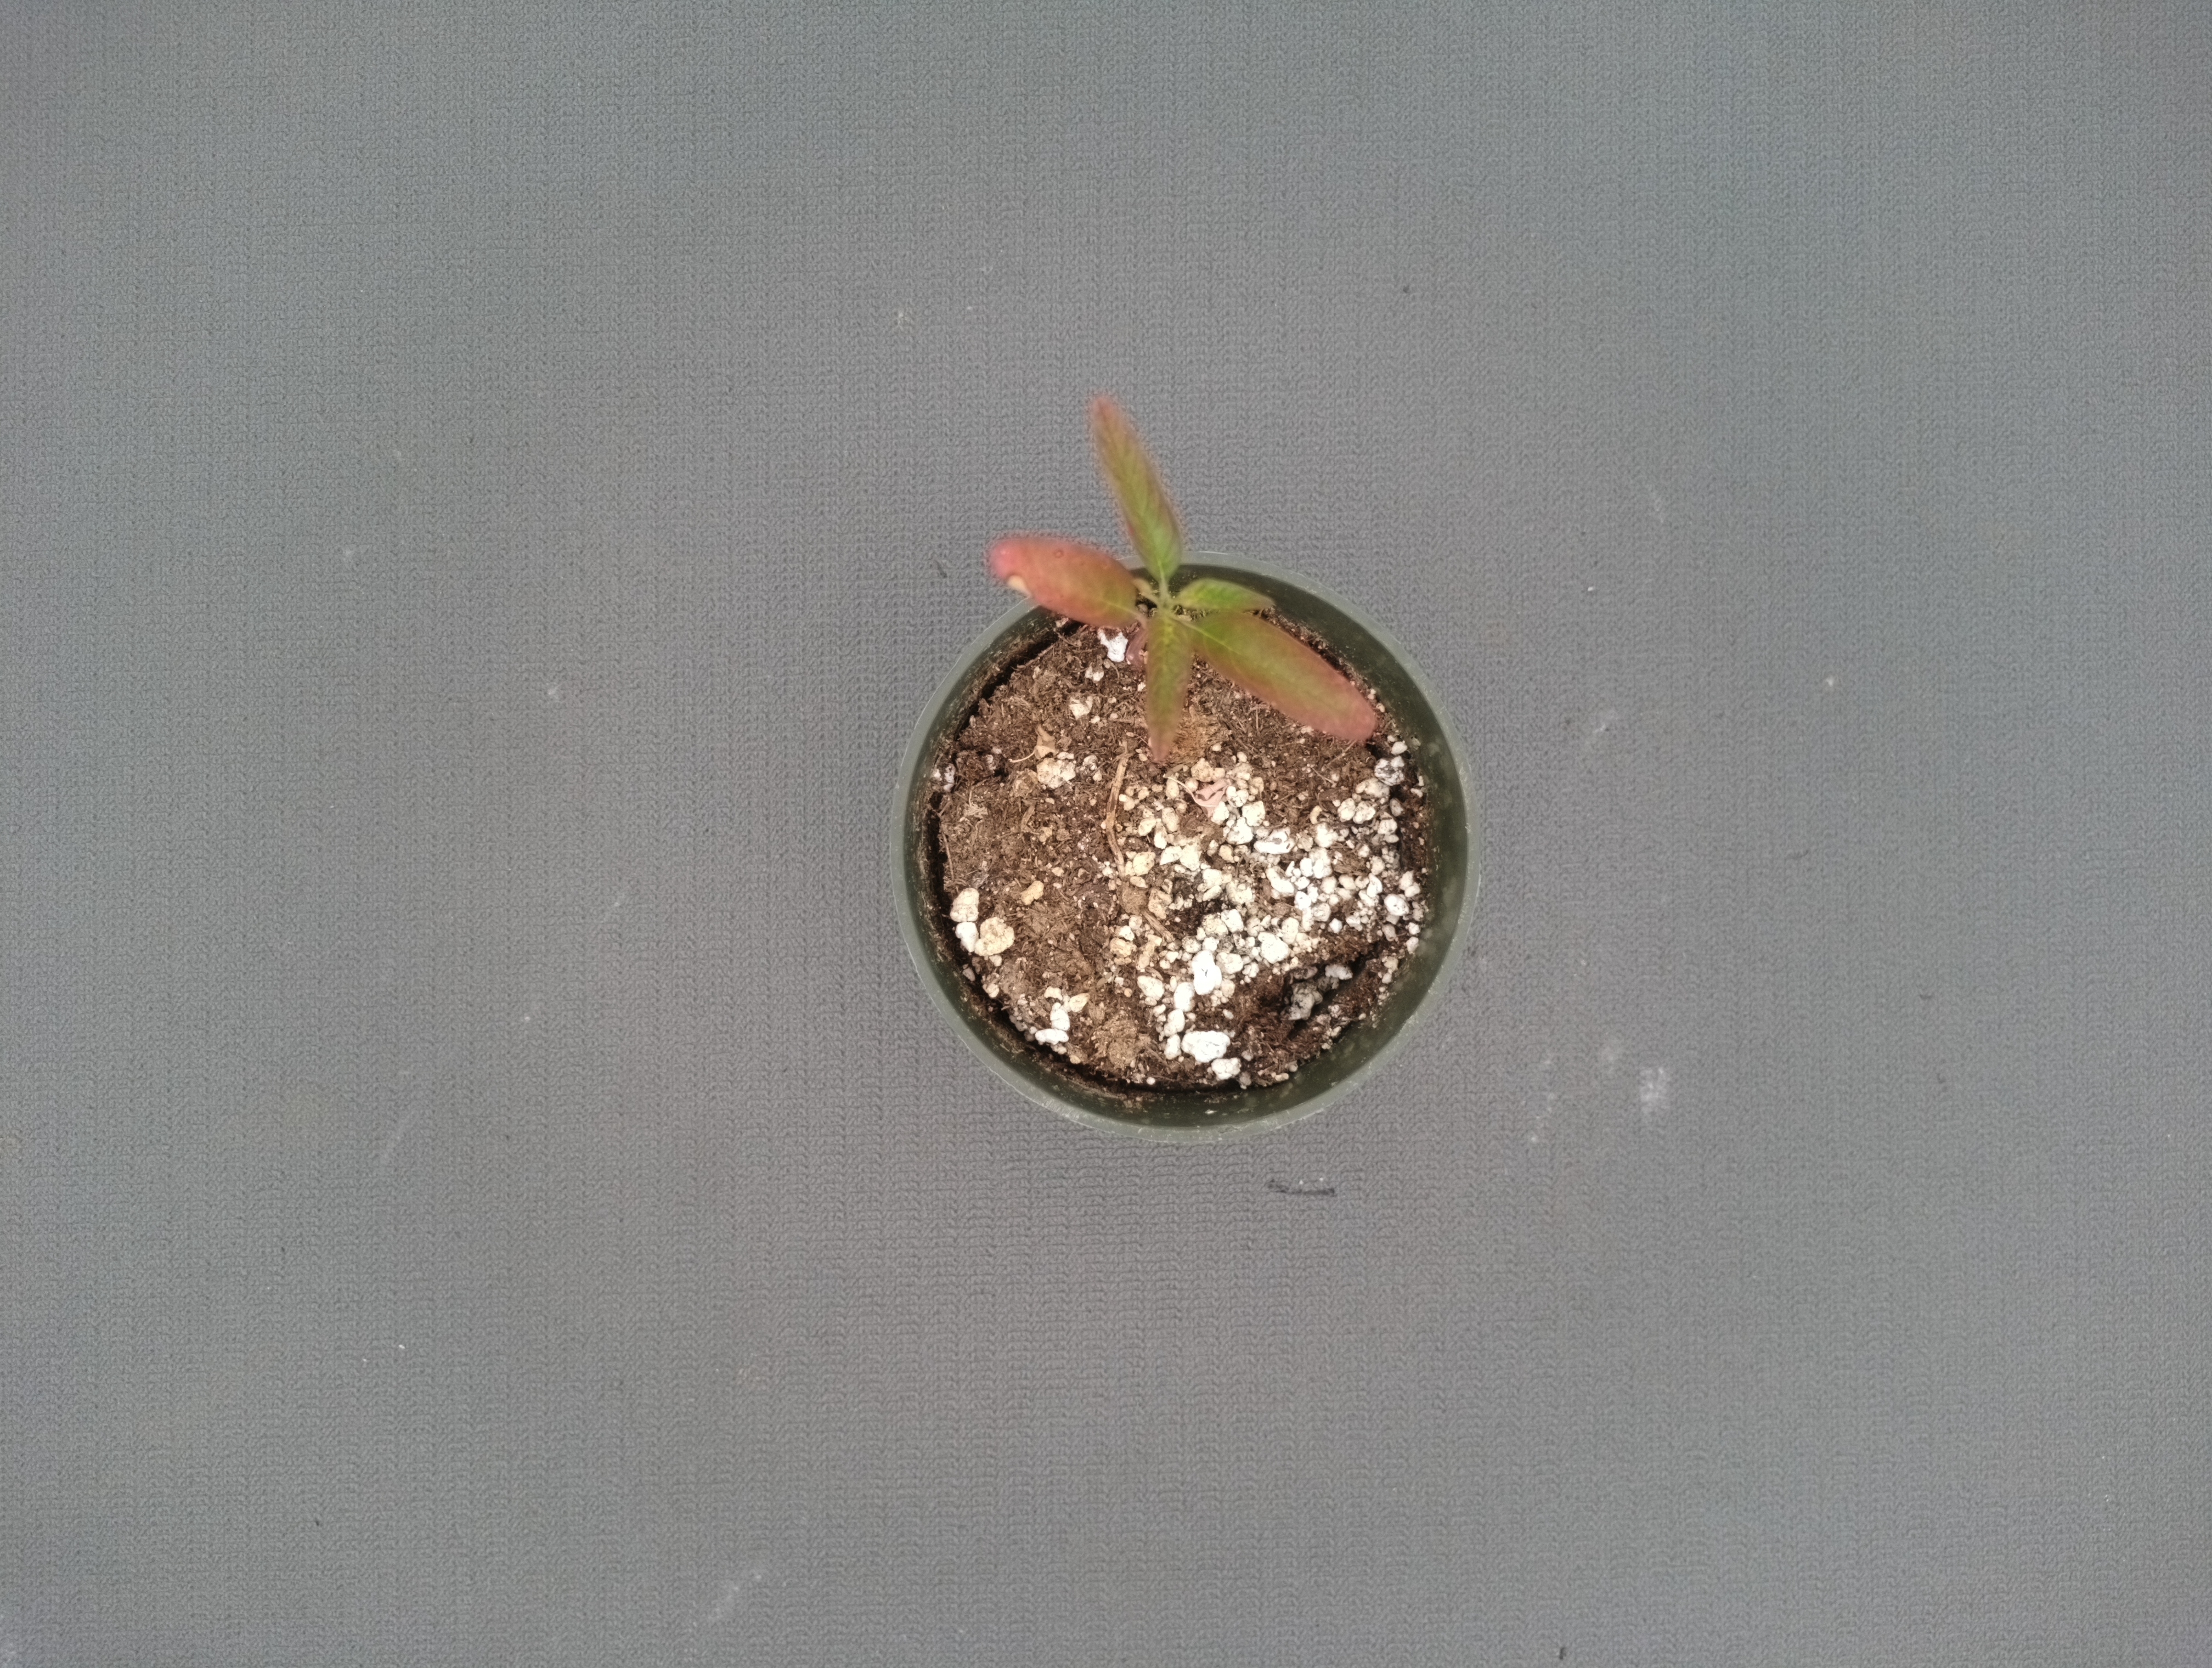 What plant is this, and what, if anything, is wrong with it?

waterhemp, chlorosis only
